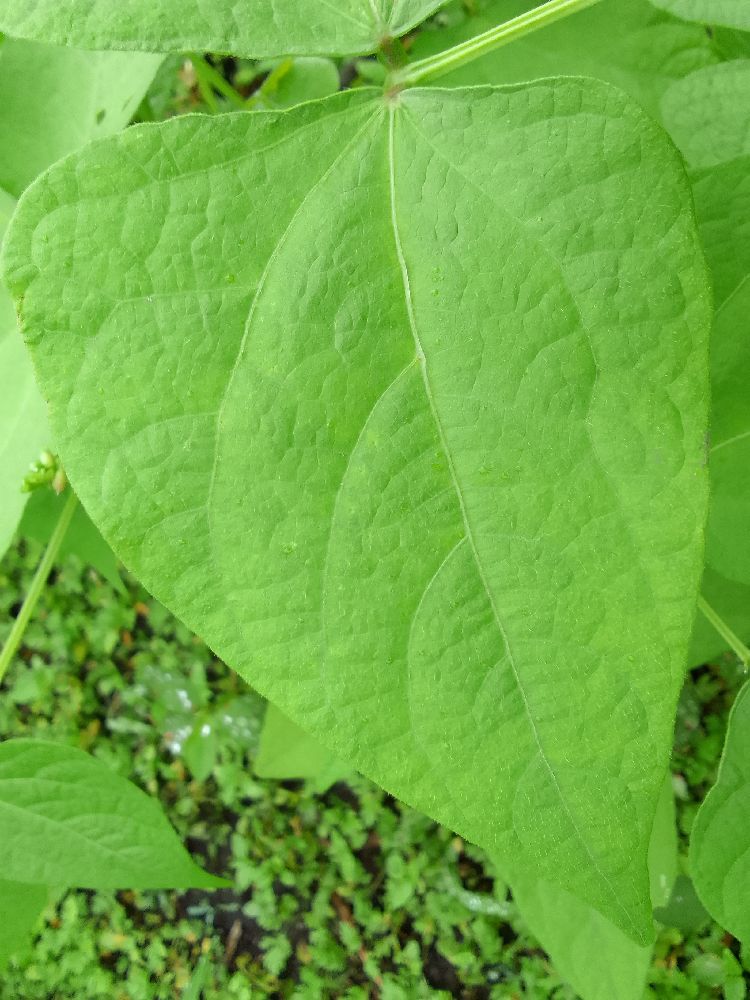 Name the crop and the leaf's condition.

common bean, healthy
